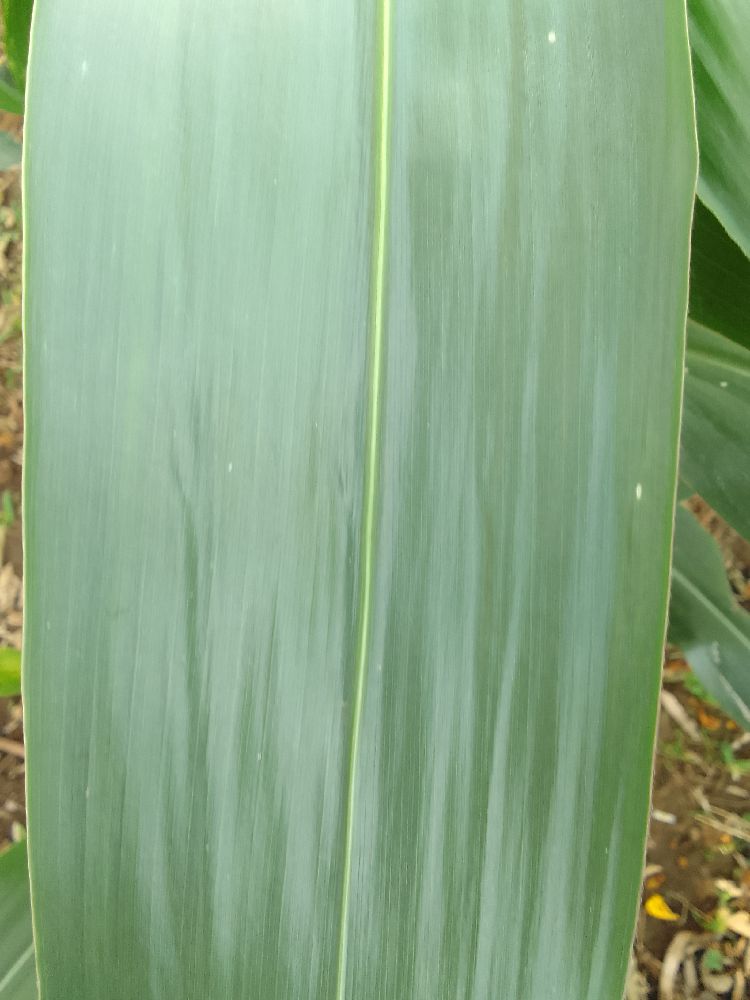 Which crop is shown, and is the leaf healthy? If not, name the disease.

maize, healthy
